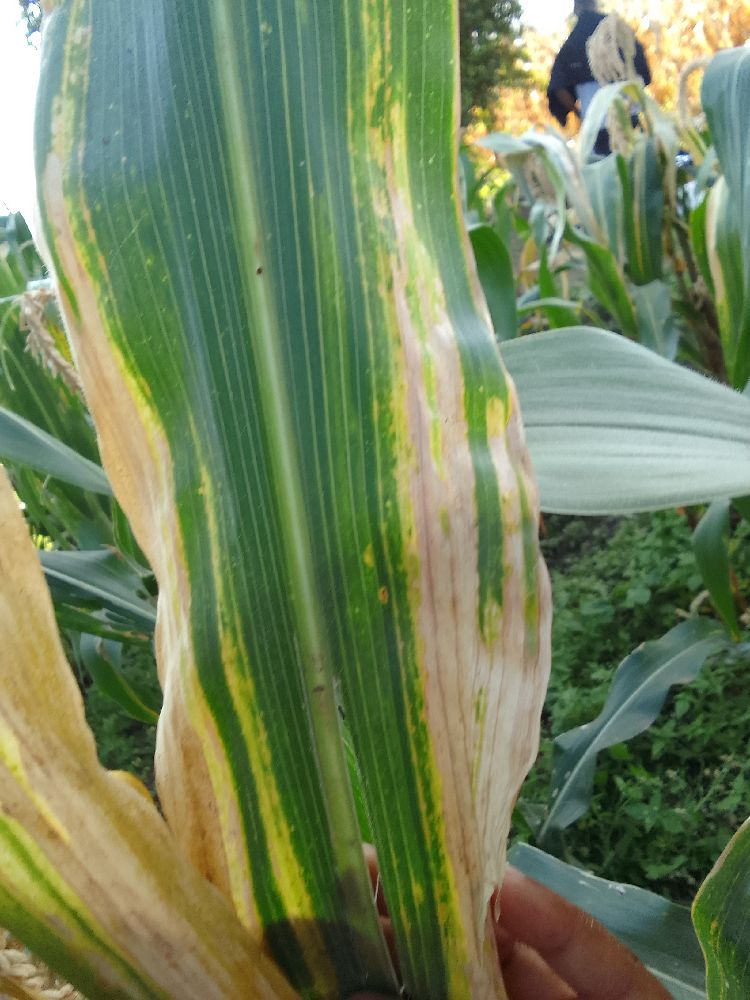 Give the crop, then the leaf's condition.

maize, maize lethal necrosis
